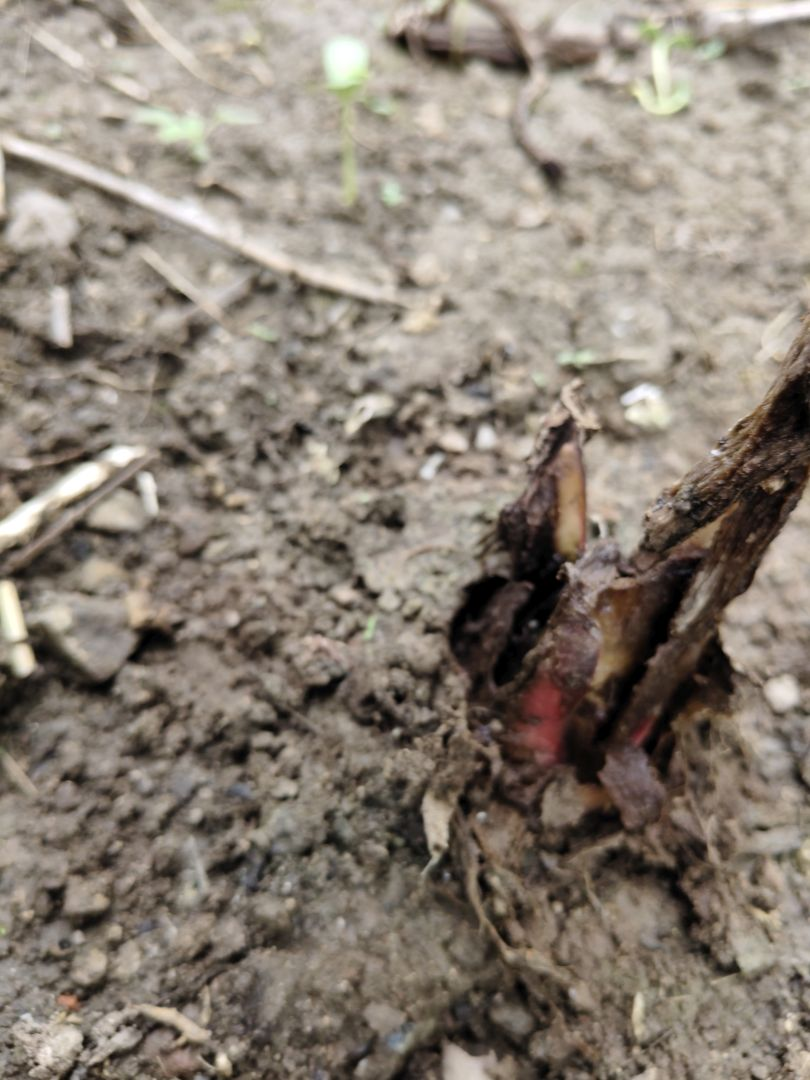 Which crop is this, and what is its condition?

taro, root rot
